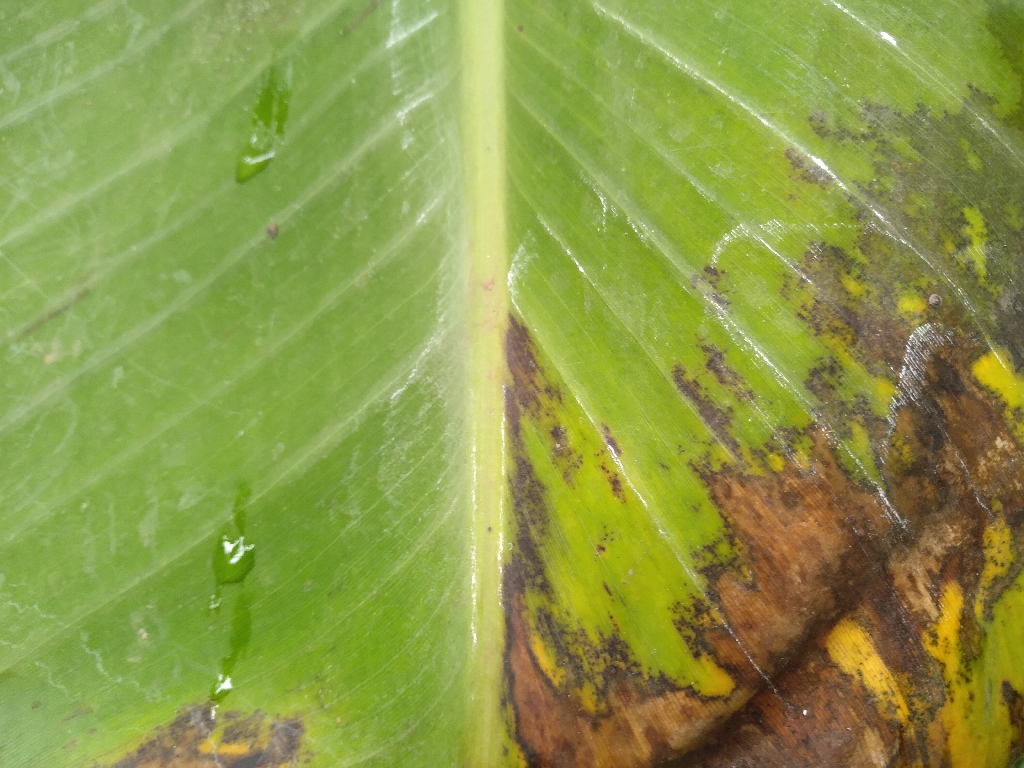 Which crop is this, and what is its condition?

banana, black sigatoka
